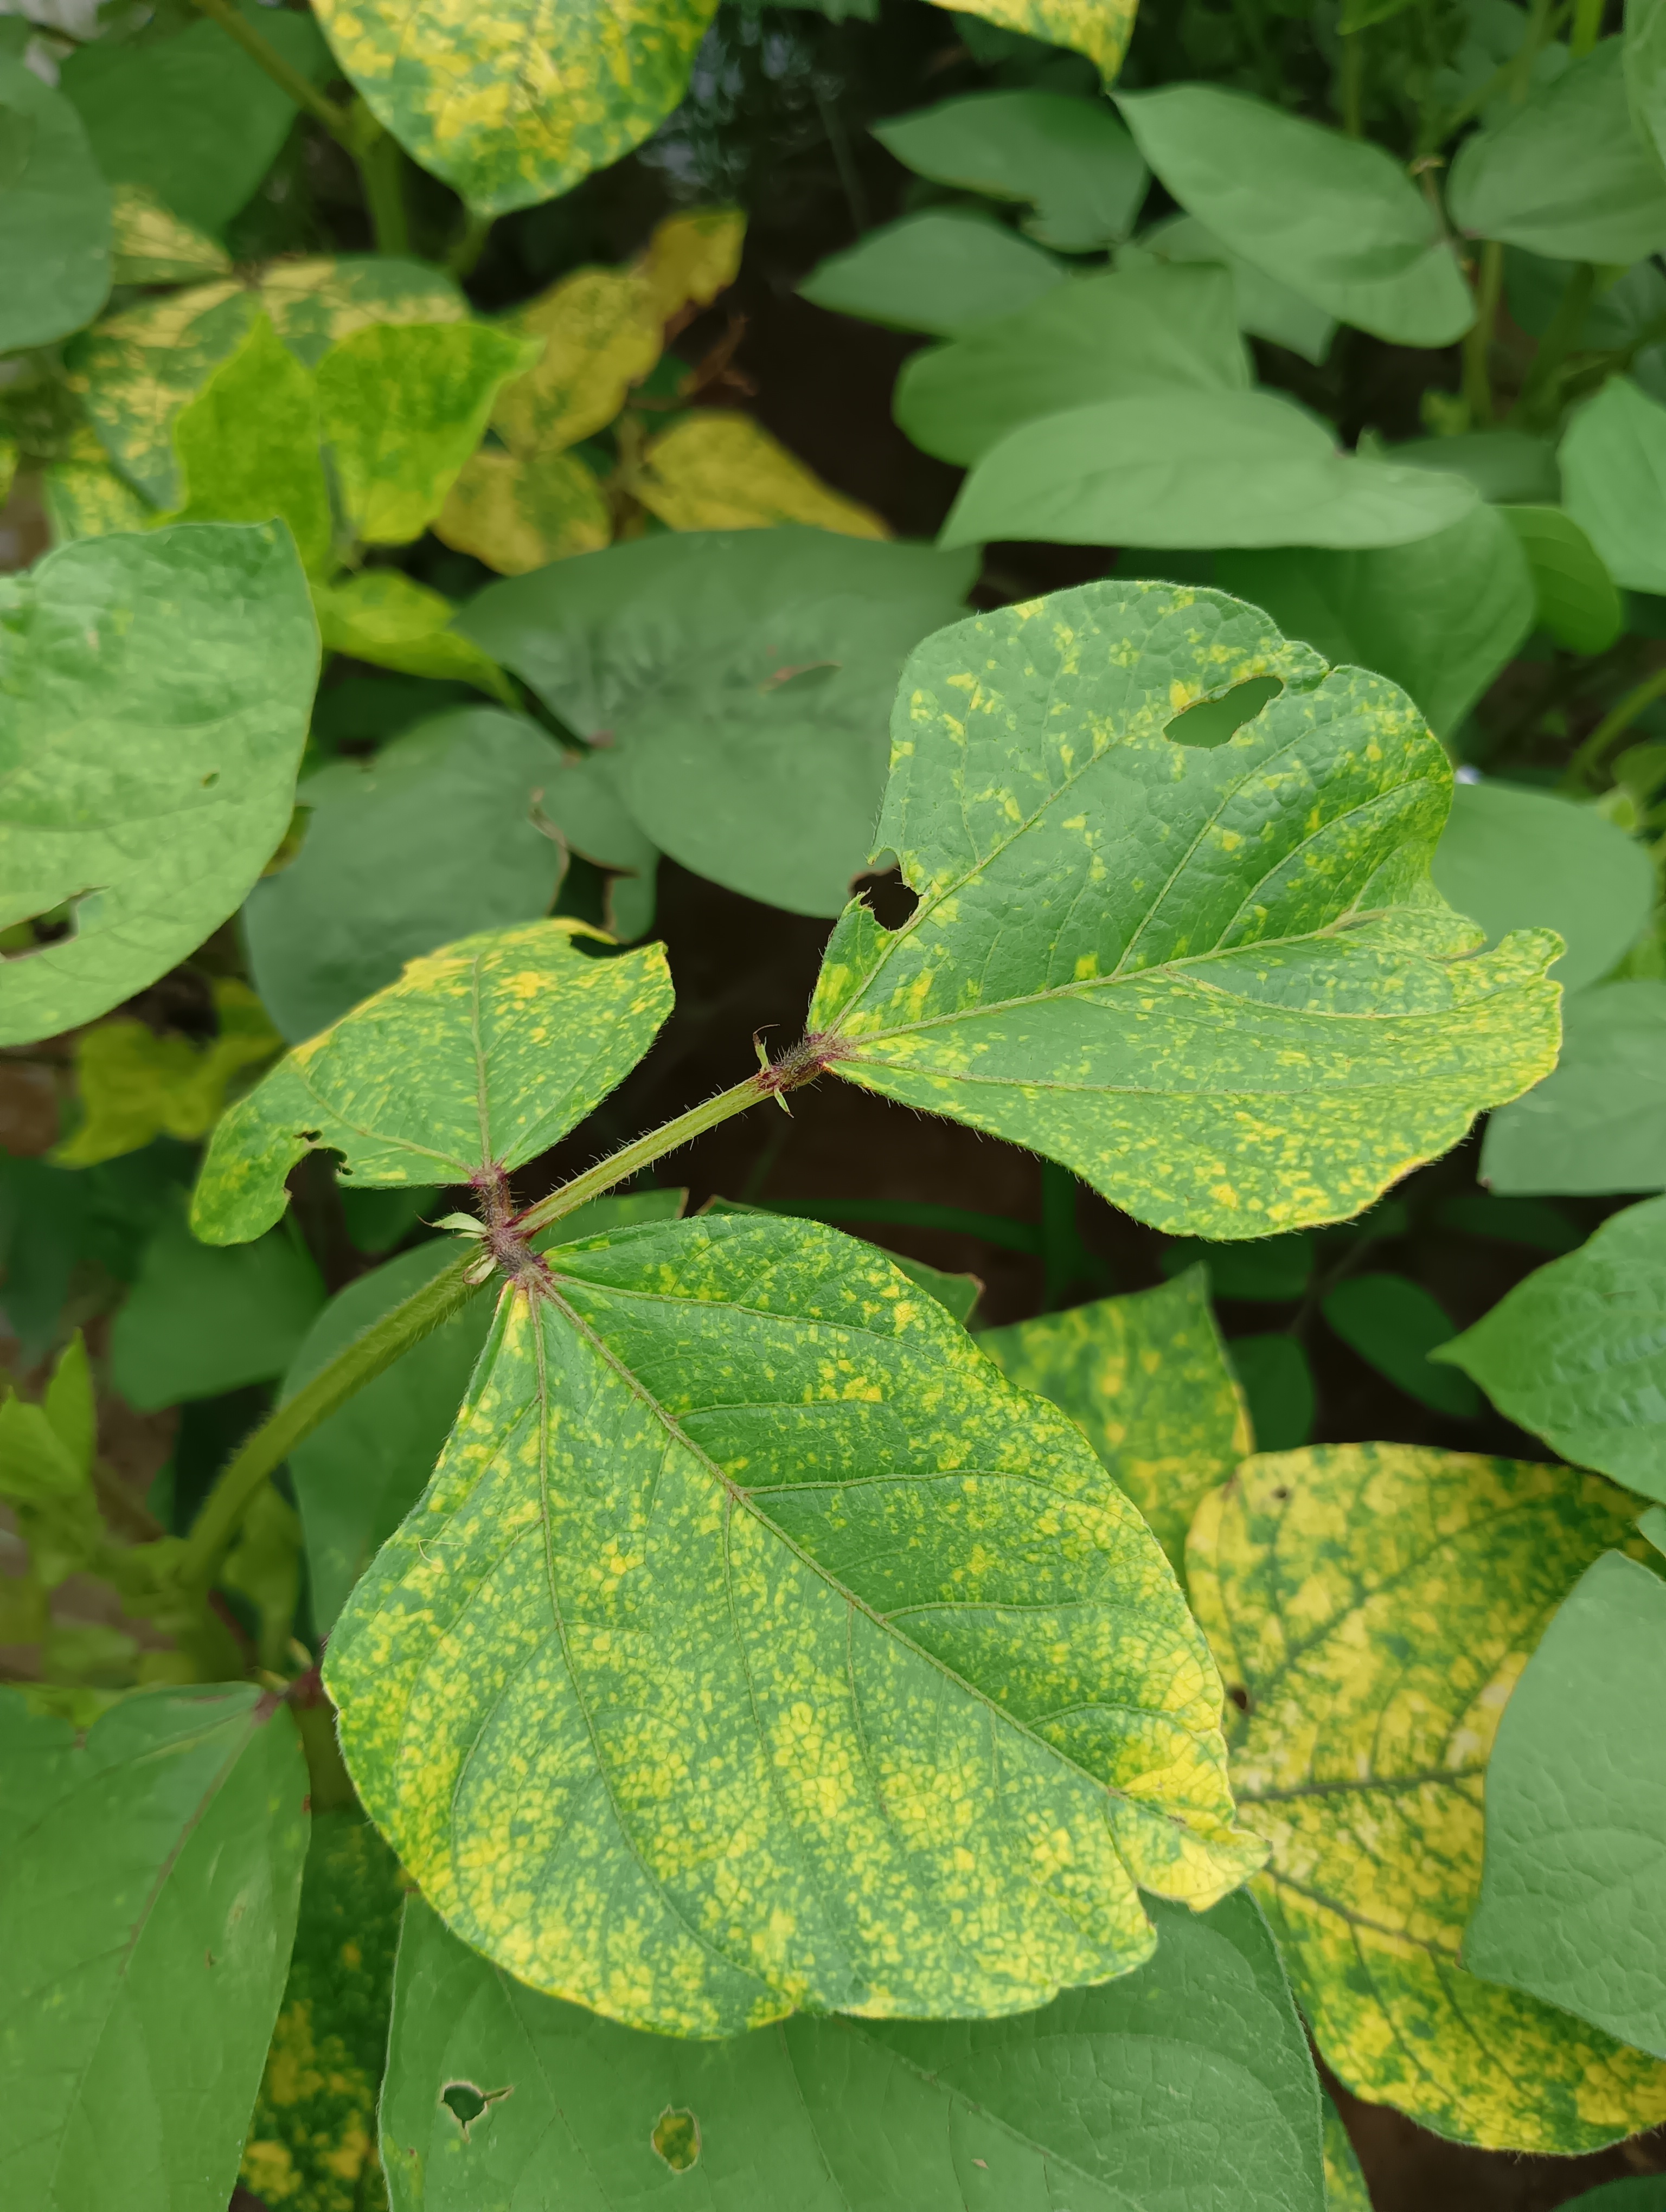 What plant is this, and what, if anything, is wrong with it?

mungbean, yellow mosaic
